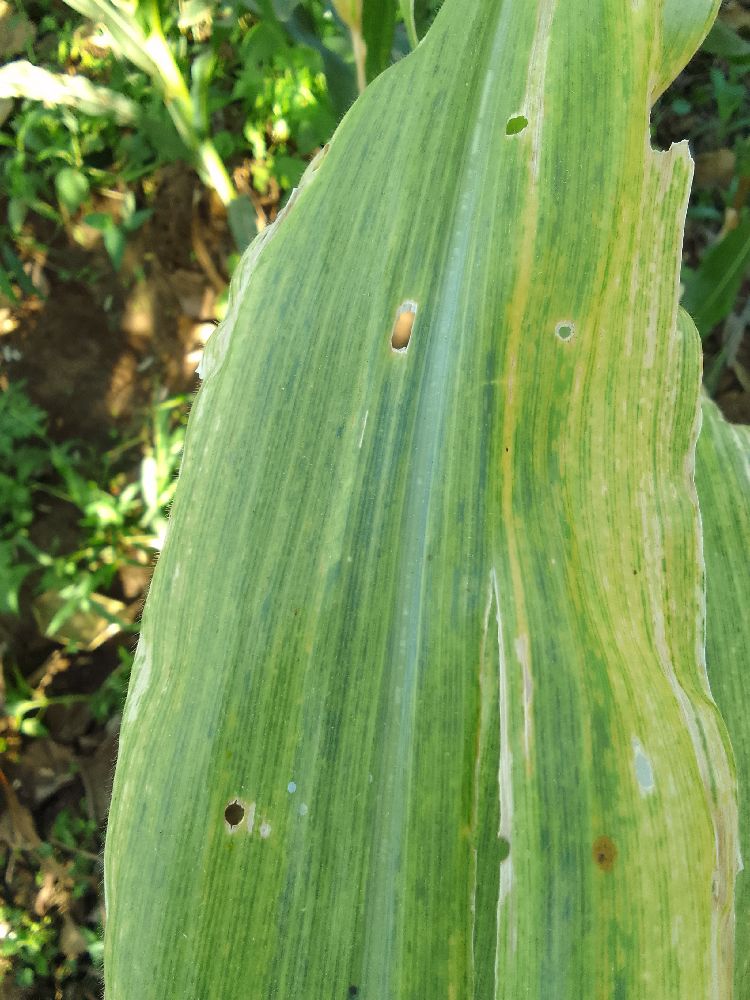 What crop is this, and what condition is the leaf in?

maize, maize lethal necrosis
